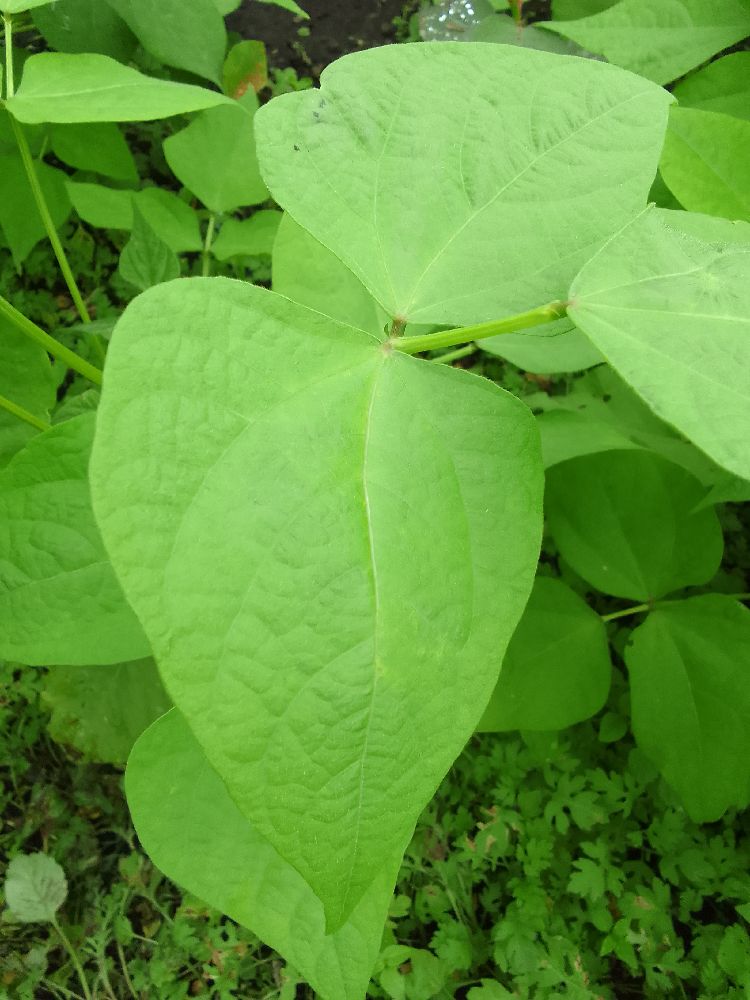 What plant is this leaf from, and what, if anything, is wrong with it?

common bean, healthy
